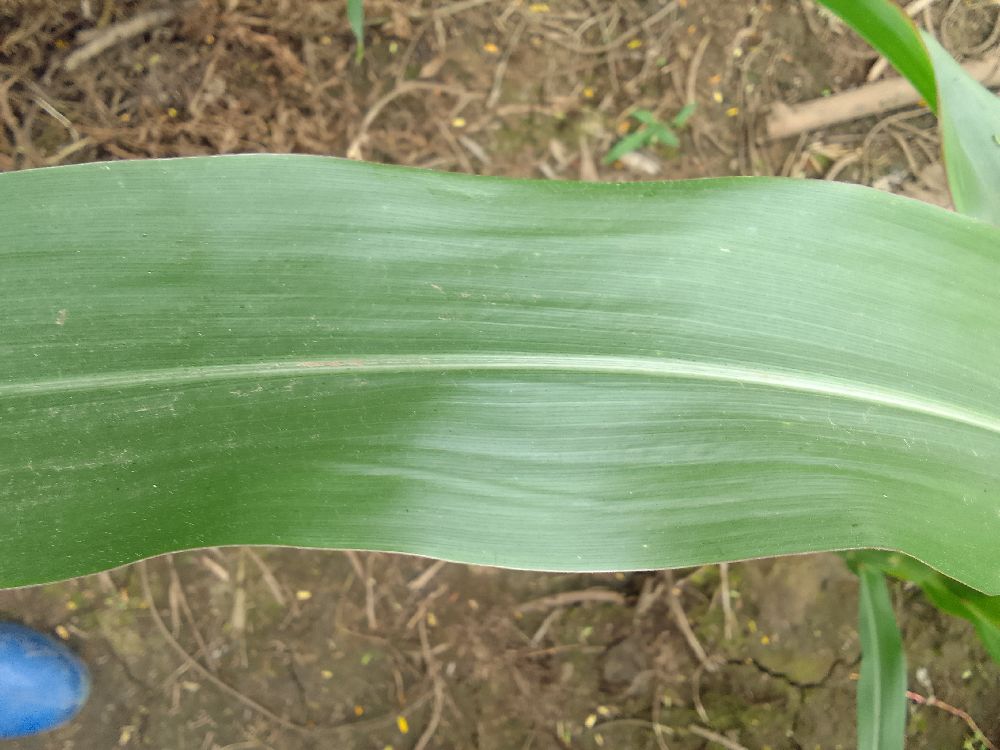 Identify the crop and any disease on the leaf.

maize, healthy
